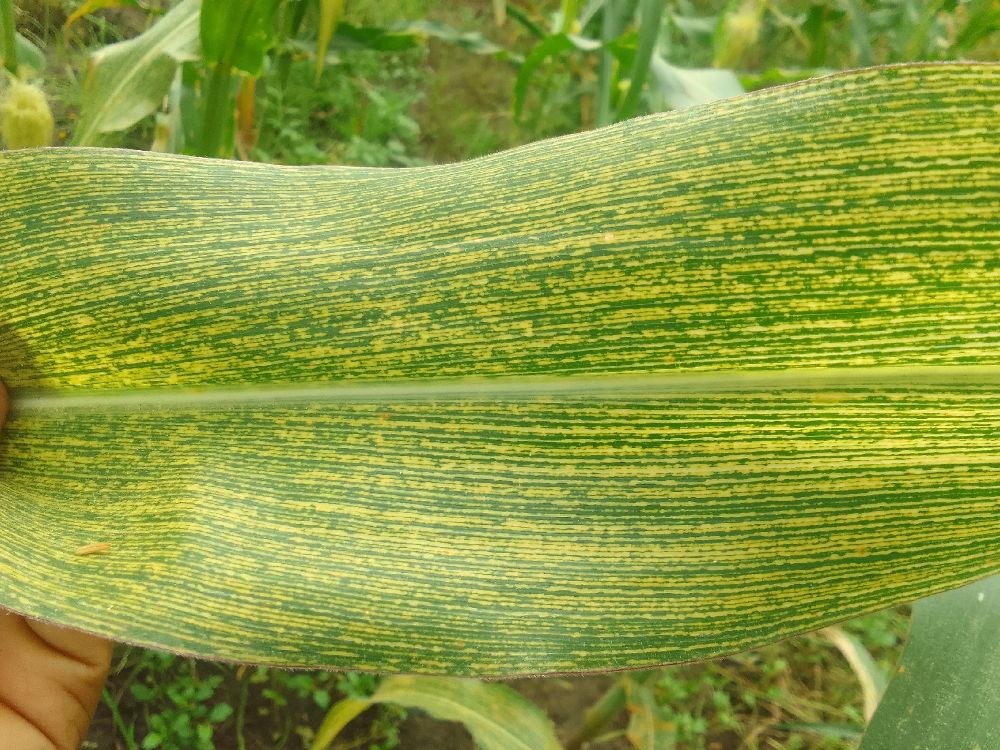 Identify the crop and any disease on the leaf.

maize, maize streak virus
